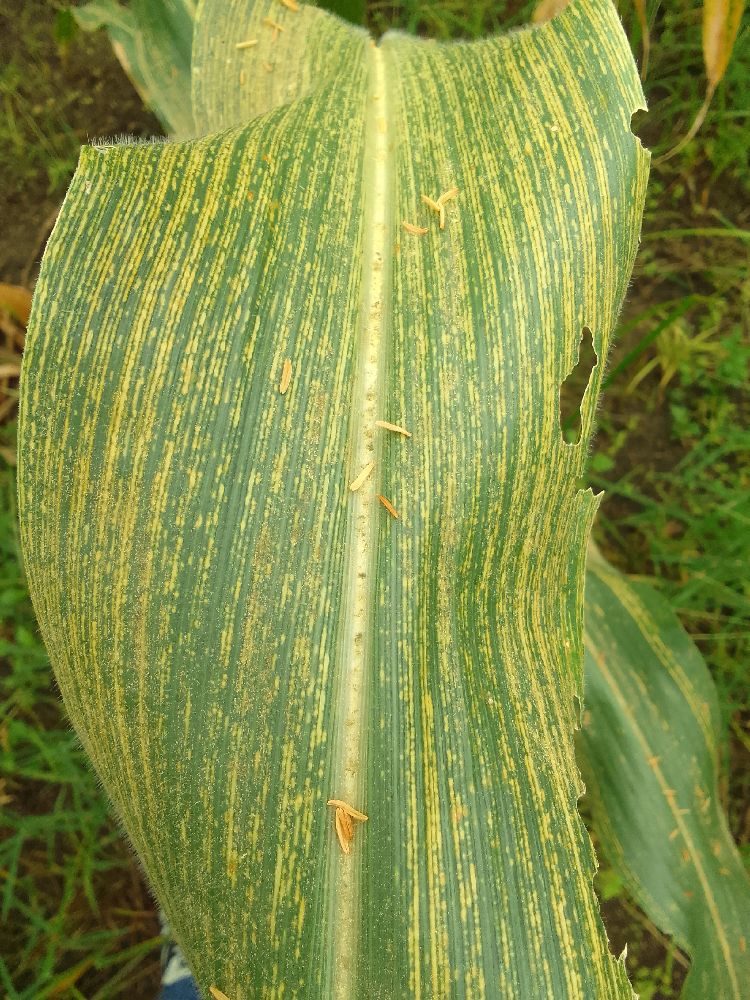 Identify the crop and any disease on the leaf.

maize, maize streak virus
